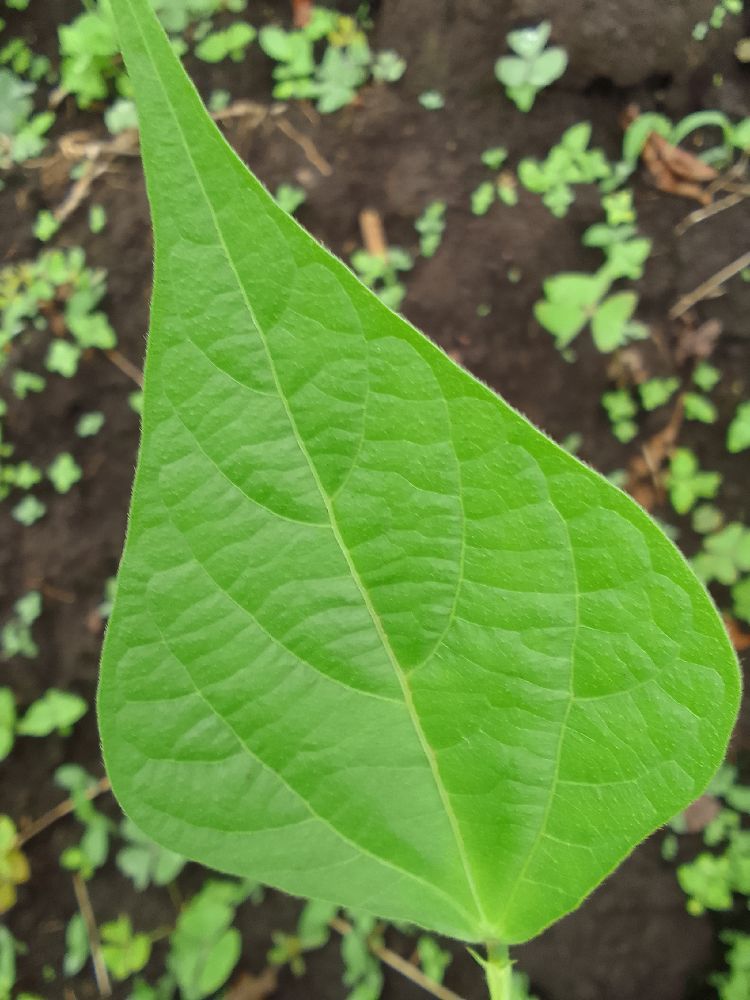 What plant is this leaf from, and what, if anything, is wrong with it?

common bean, healthy
